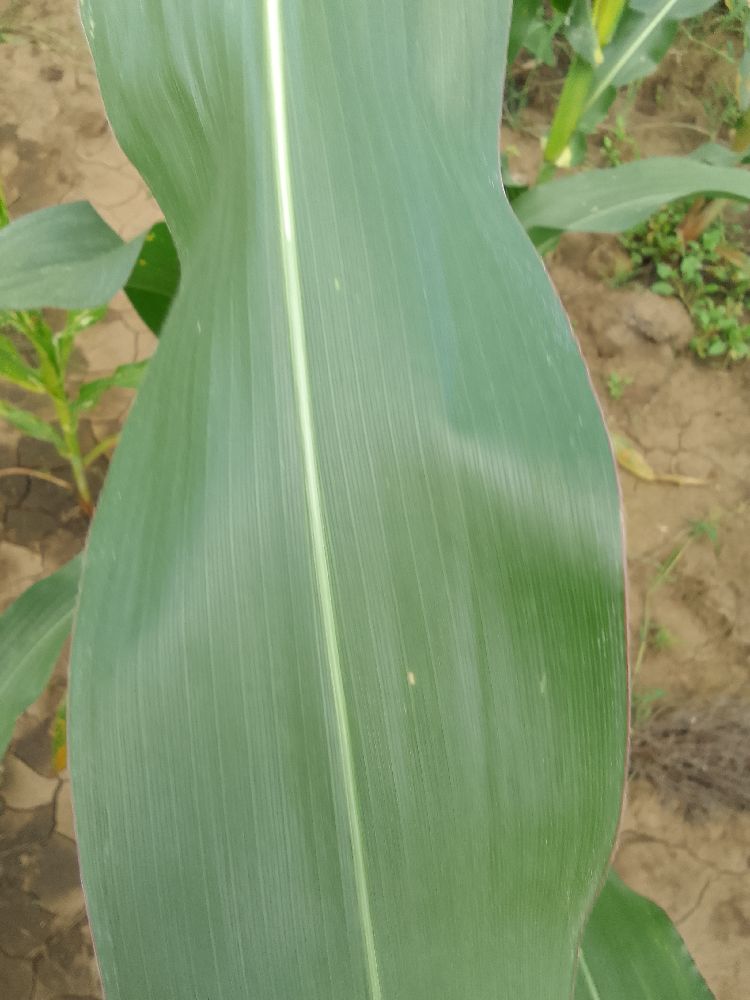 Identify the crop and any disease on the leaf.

maize, healthy
